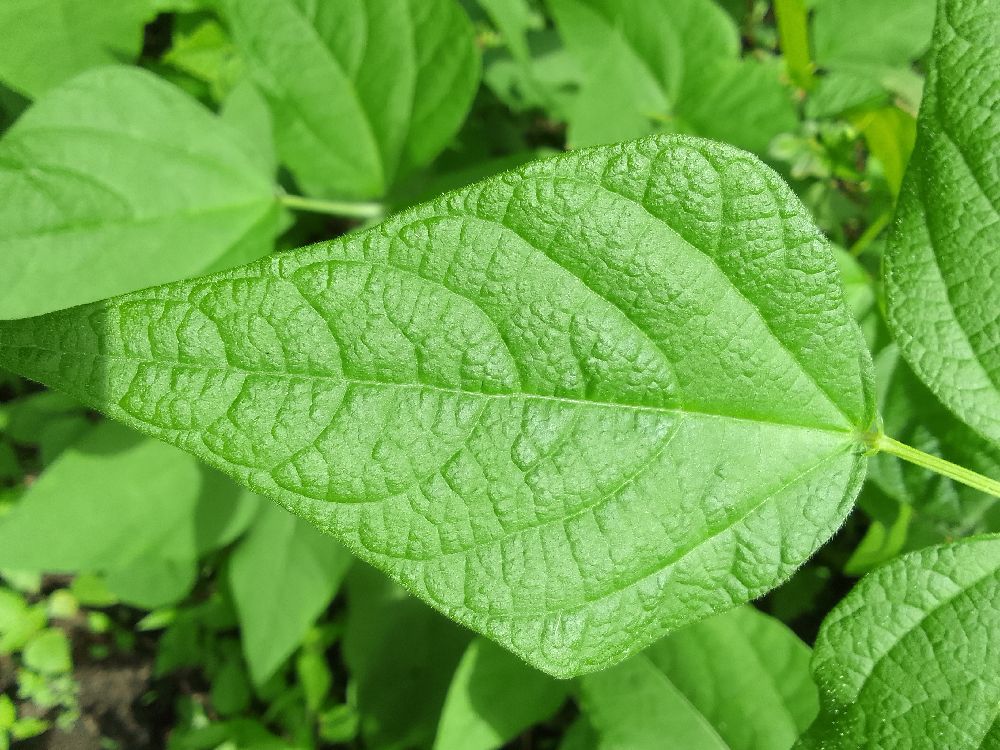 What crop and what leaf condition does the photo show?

common bean, healthy
